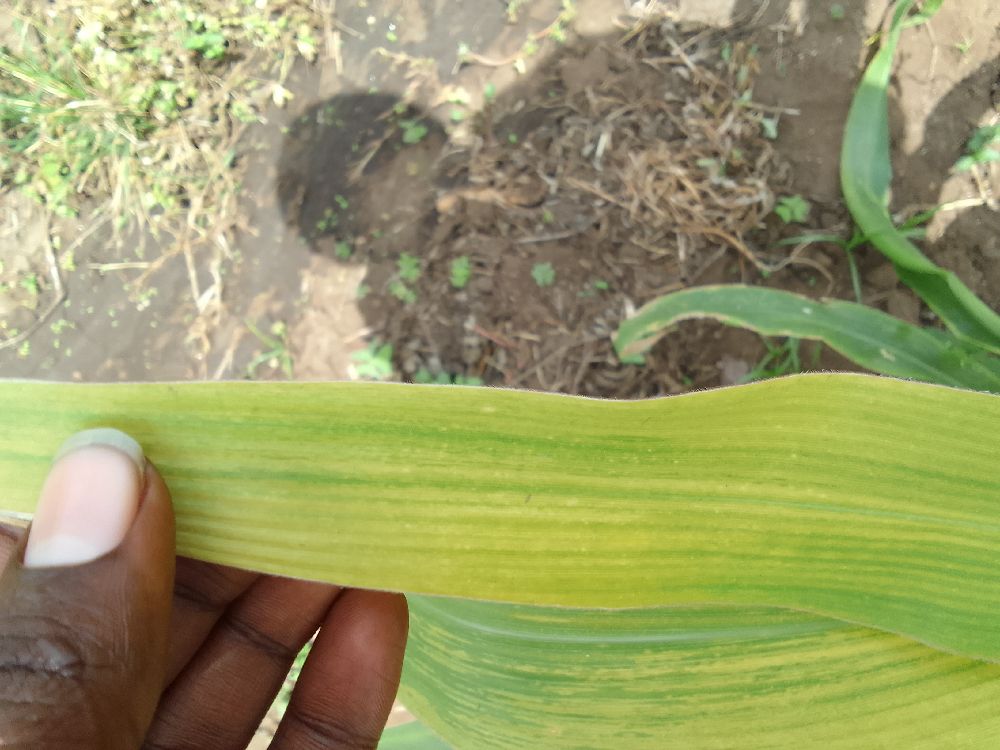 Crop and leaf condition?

maize, maize lethal necrosis
